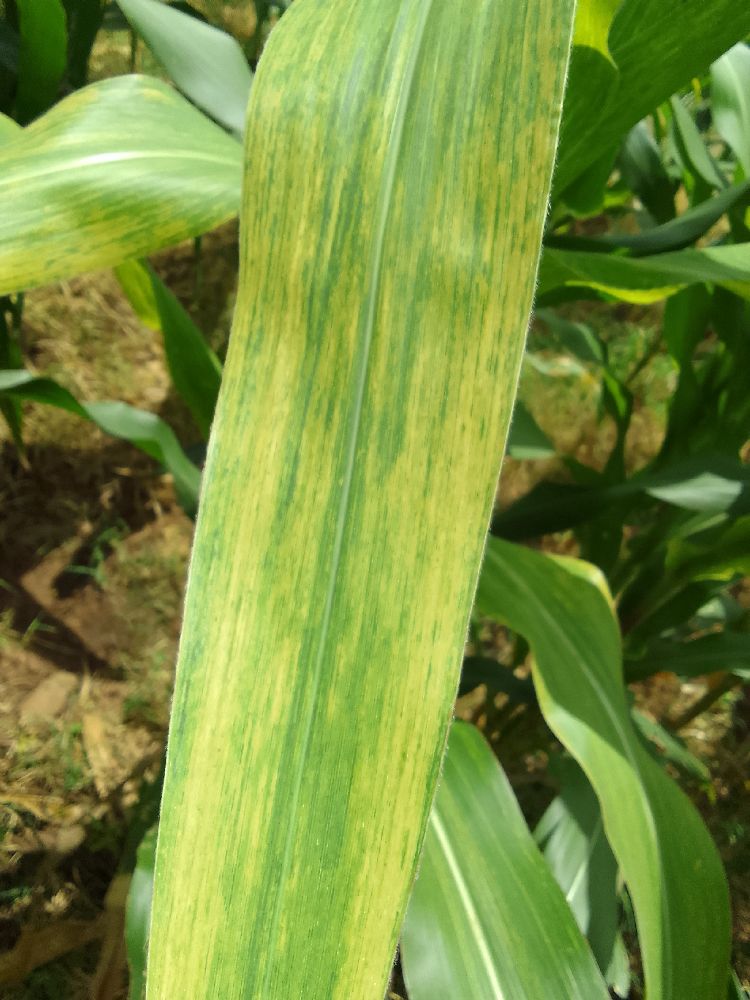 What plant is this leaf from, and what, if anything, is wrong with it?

maize, maize lethal necrosis
